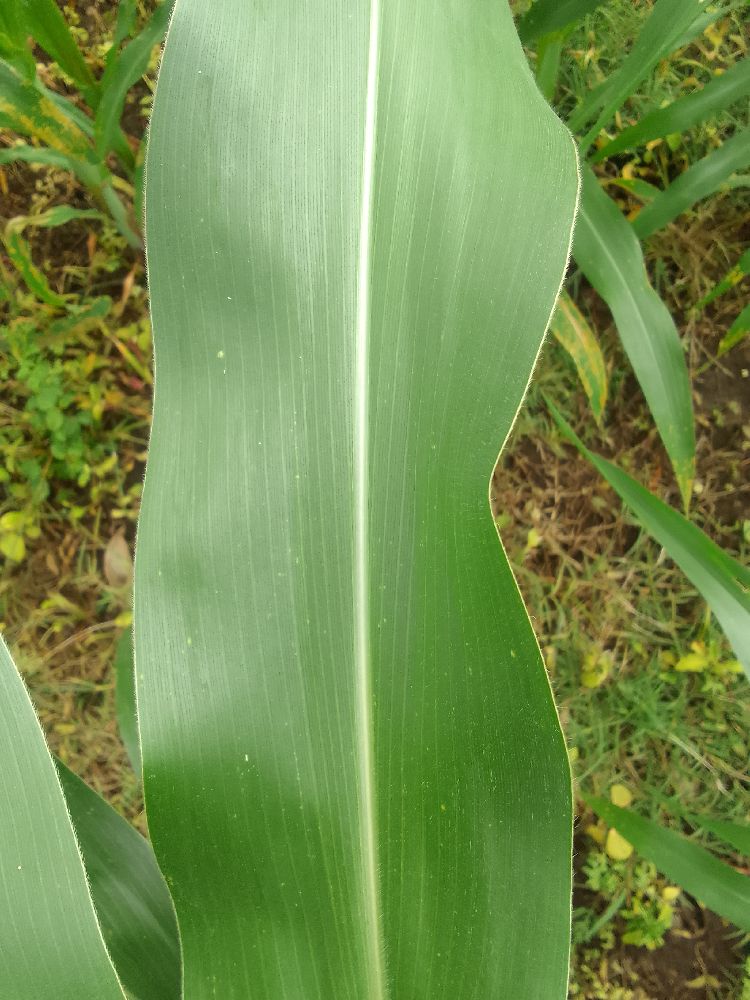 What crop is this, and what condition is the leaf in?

maize, healthy
